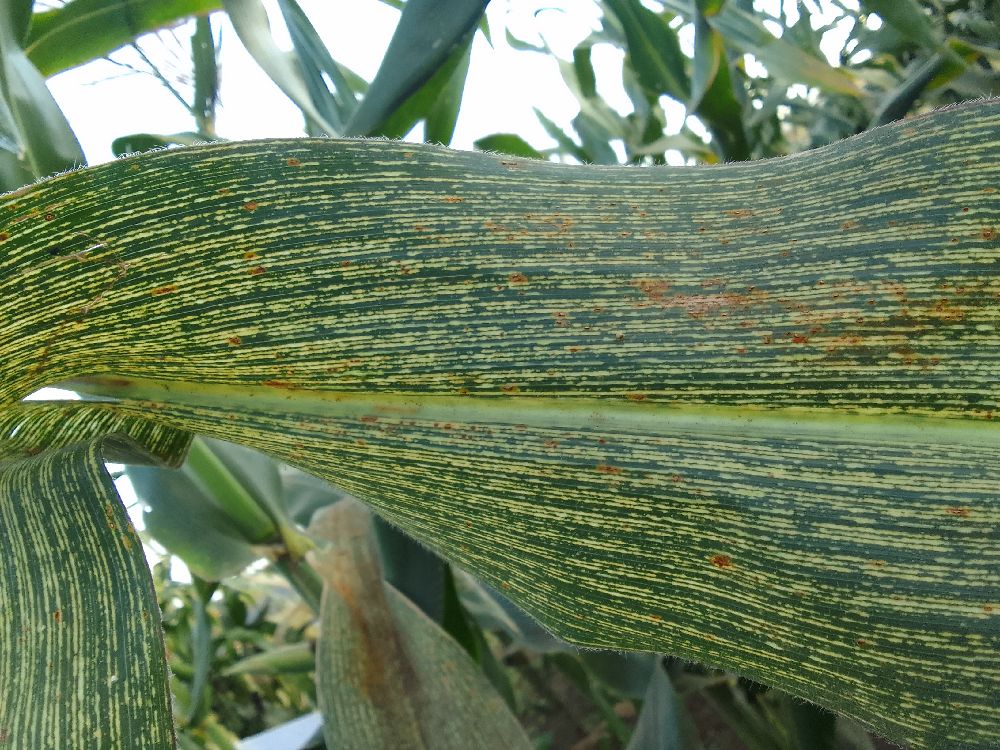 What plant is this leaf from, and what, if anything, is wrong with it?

maize, maize streak virus
